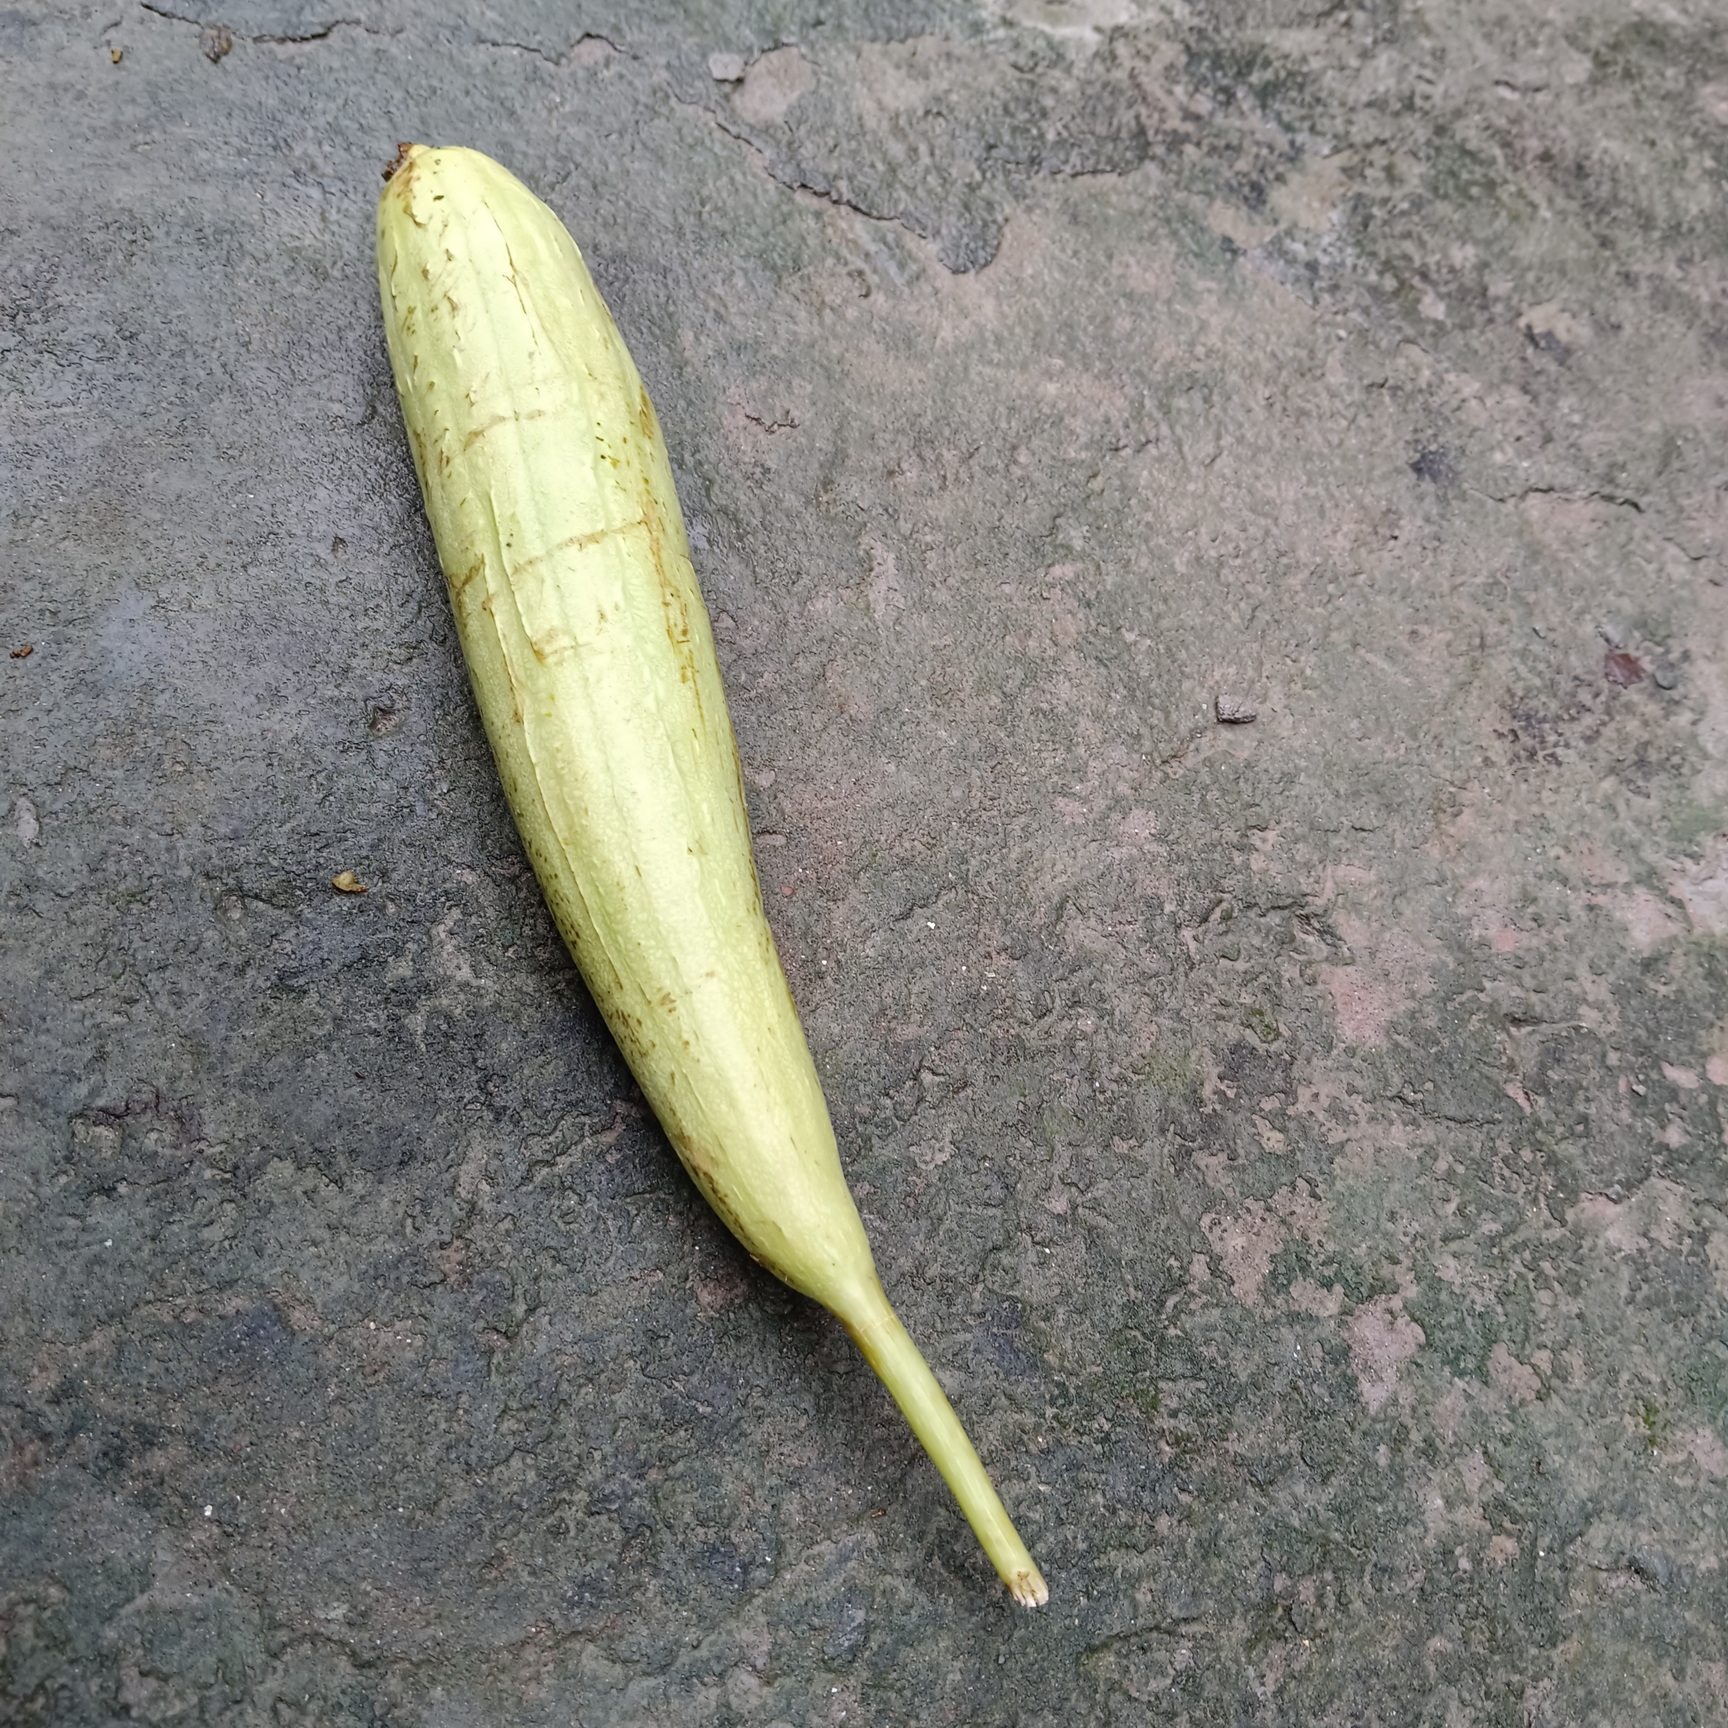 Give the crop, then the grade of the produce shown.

luffa, fresh
